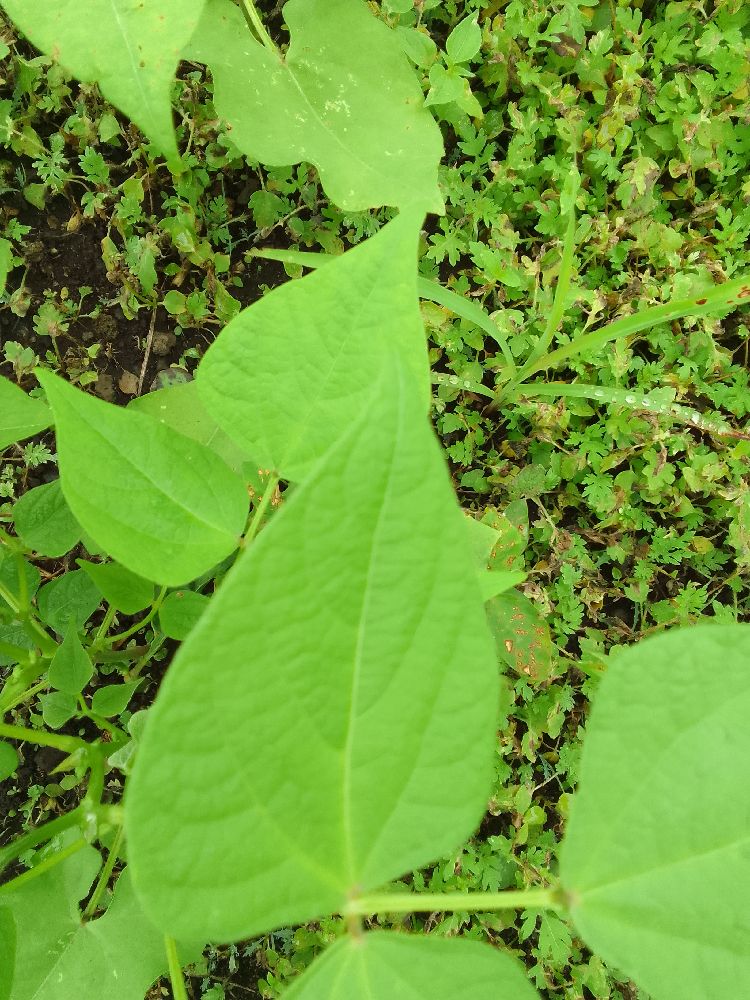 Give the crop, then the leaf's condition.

common bean, healthy
